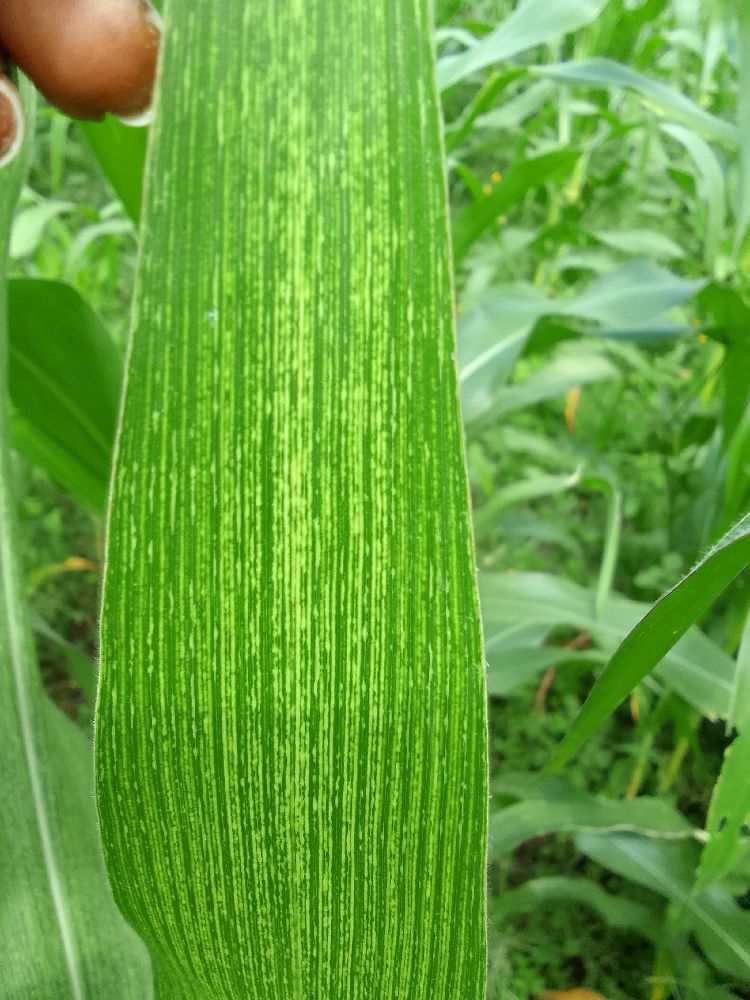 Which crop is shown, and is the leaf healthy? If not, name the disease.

maize, maize streak virus
